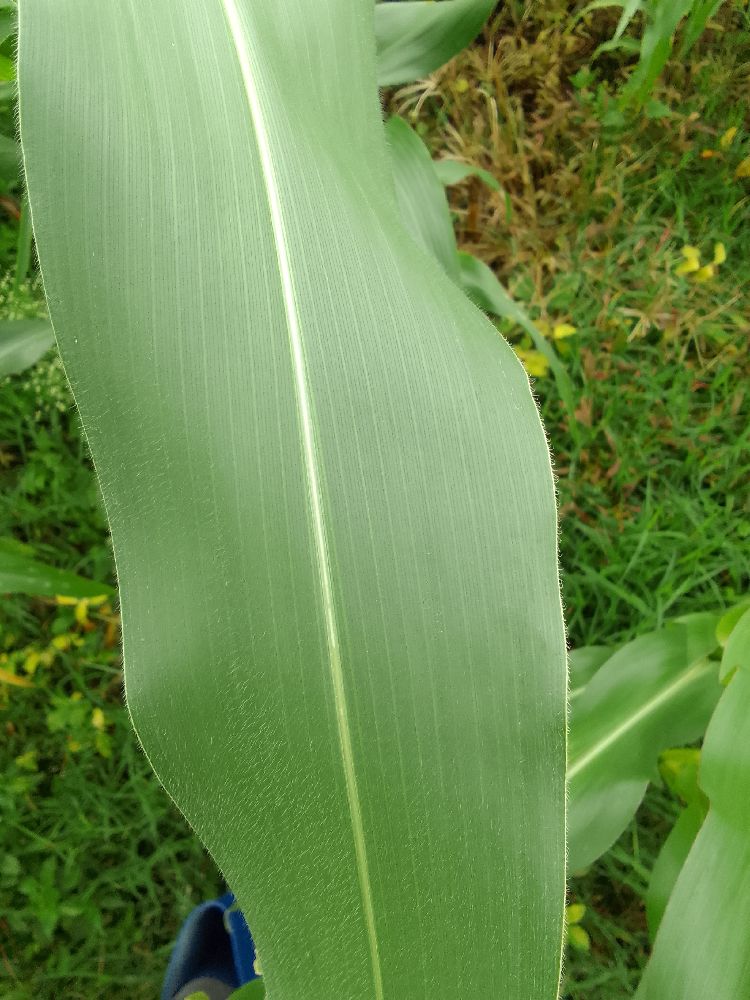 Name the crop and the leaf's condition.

maize, healthy
